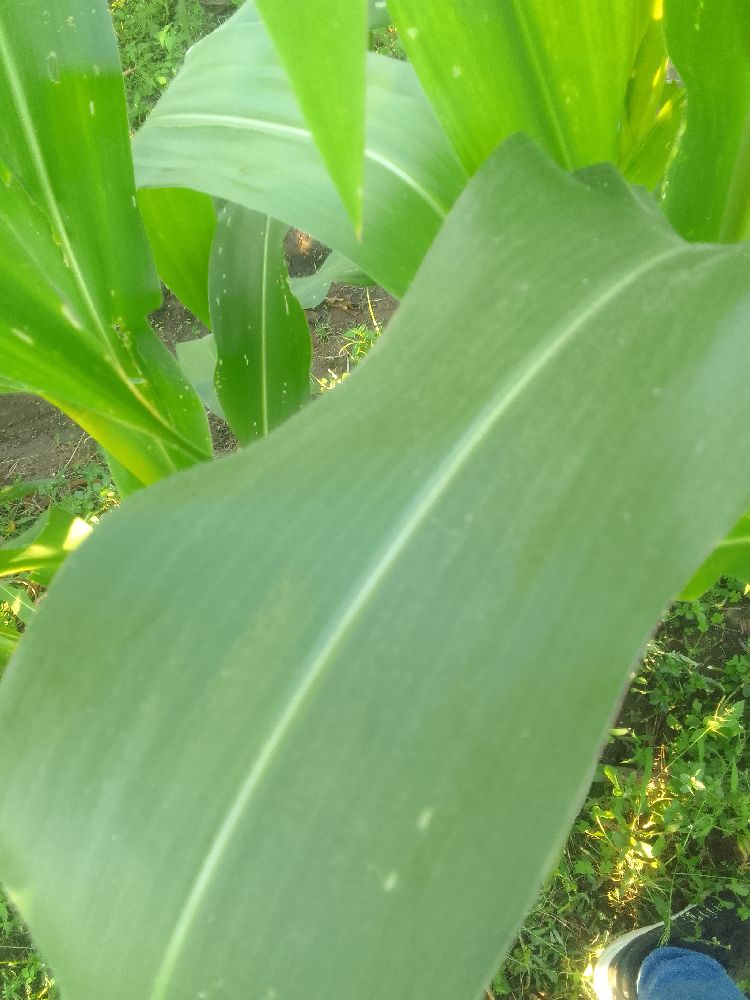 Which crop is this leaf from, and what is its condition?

maize, healthy
